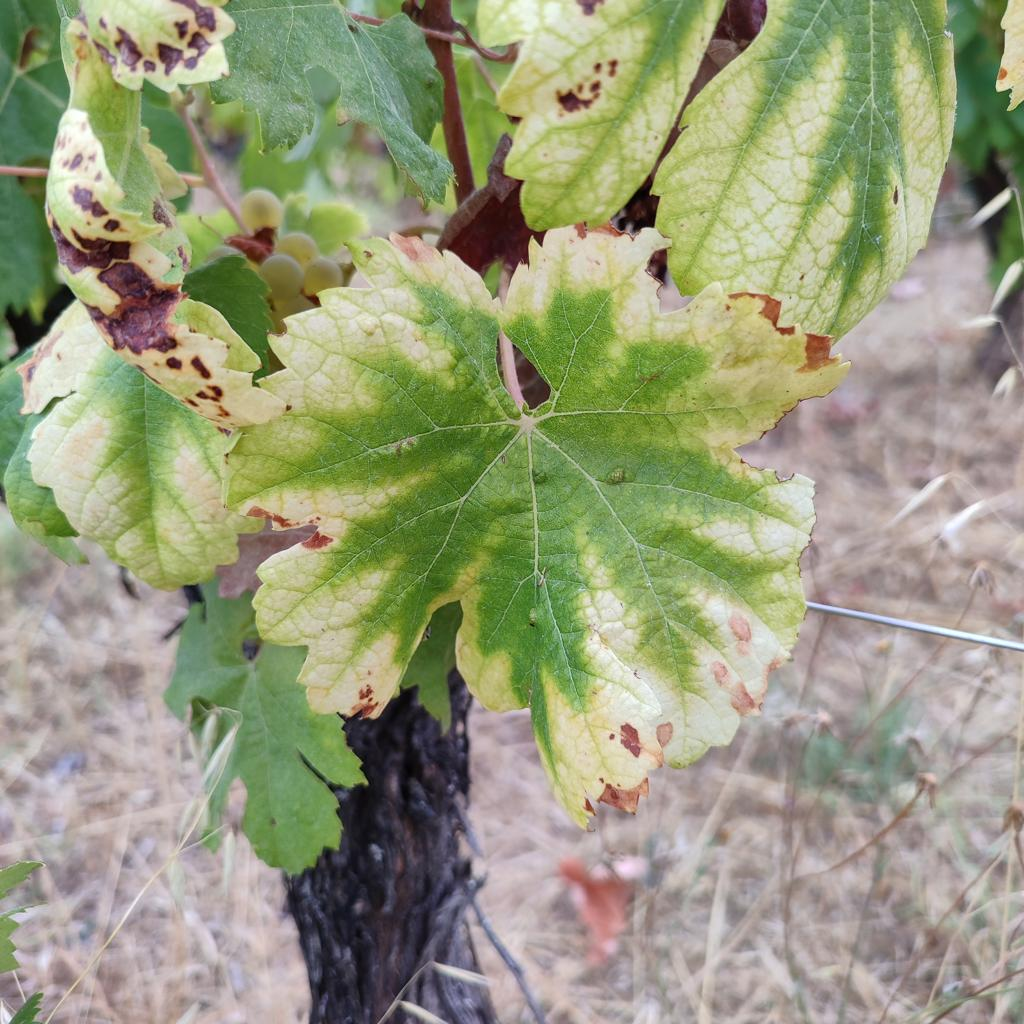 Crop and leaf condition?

grapevine, esca complex
